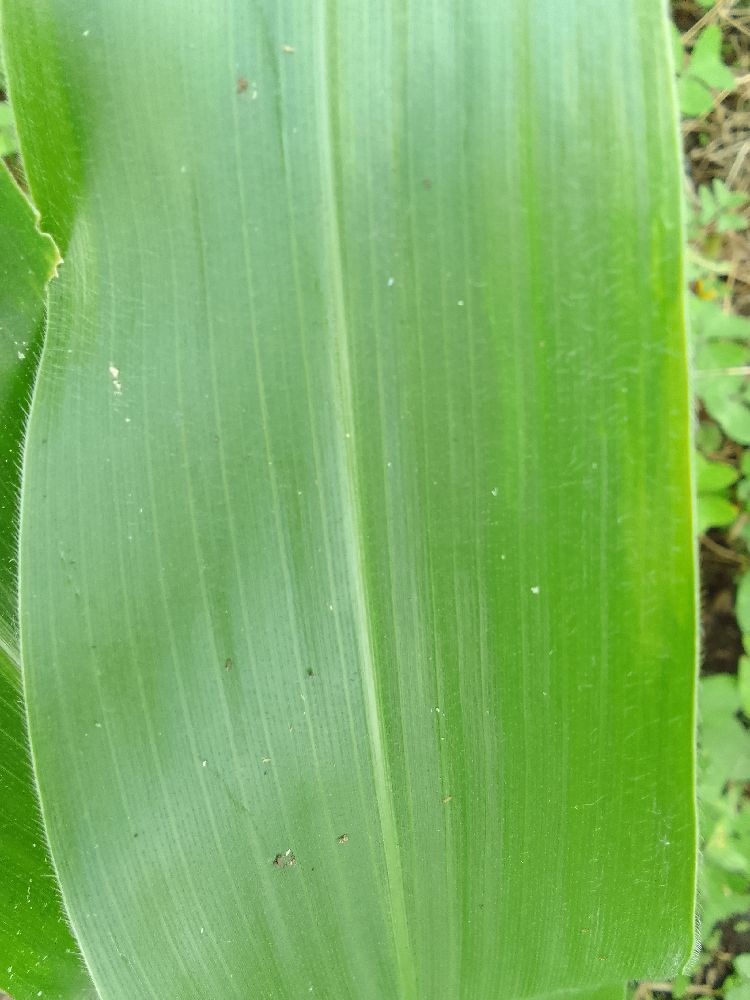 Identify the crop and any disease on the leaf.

maize, healthy
